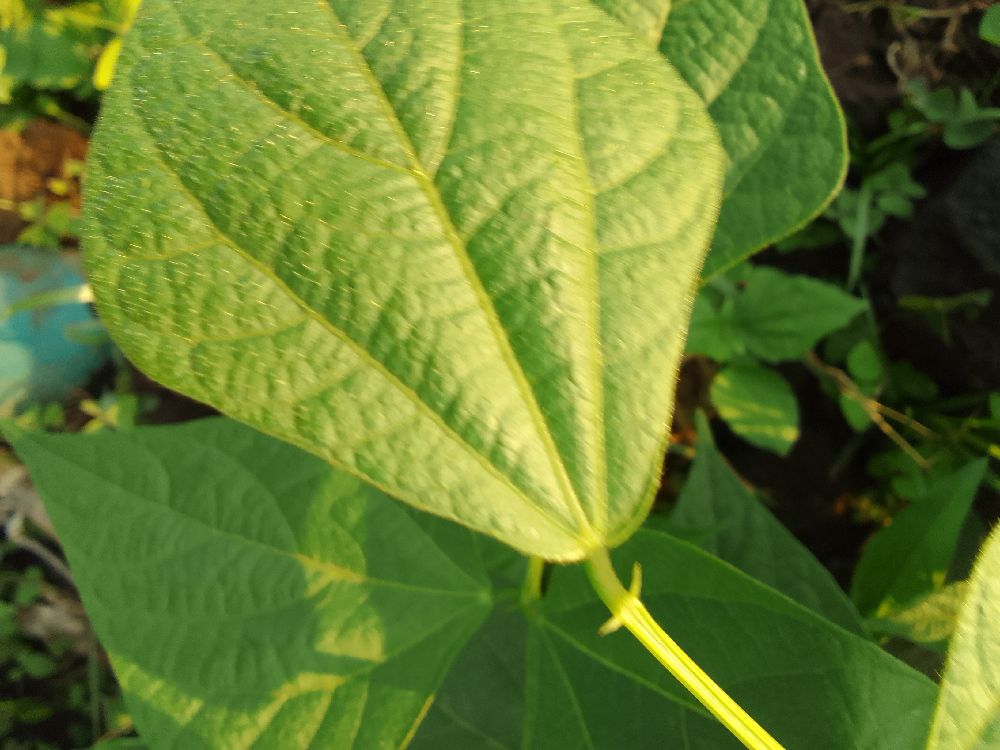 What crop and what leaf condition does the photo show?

common bean, healthy
